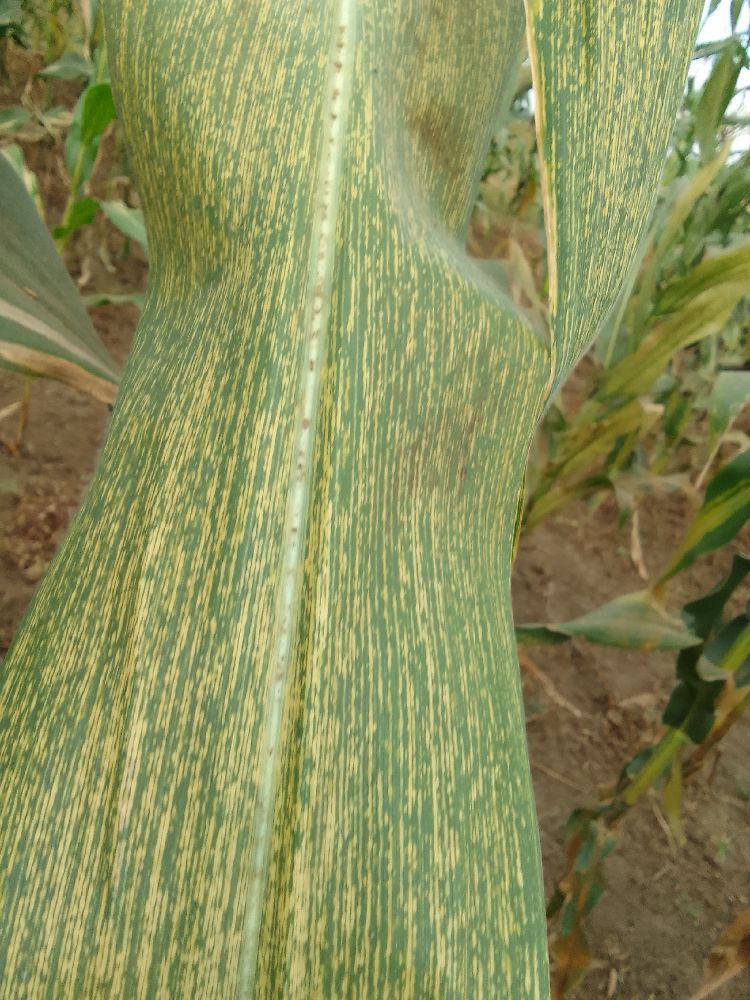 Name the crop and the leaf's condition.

maize, maize streak virus
